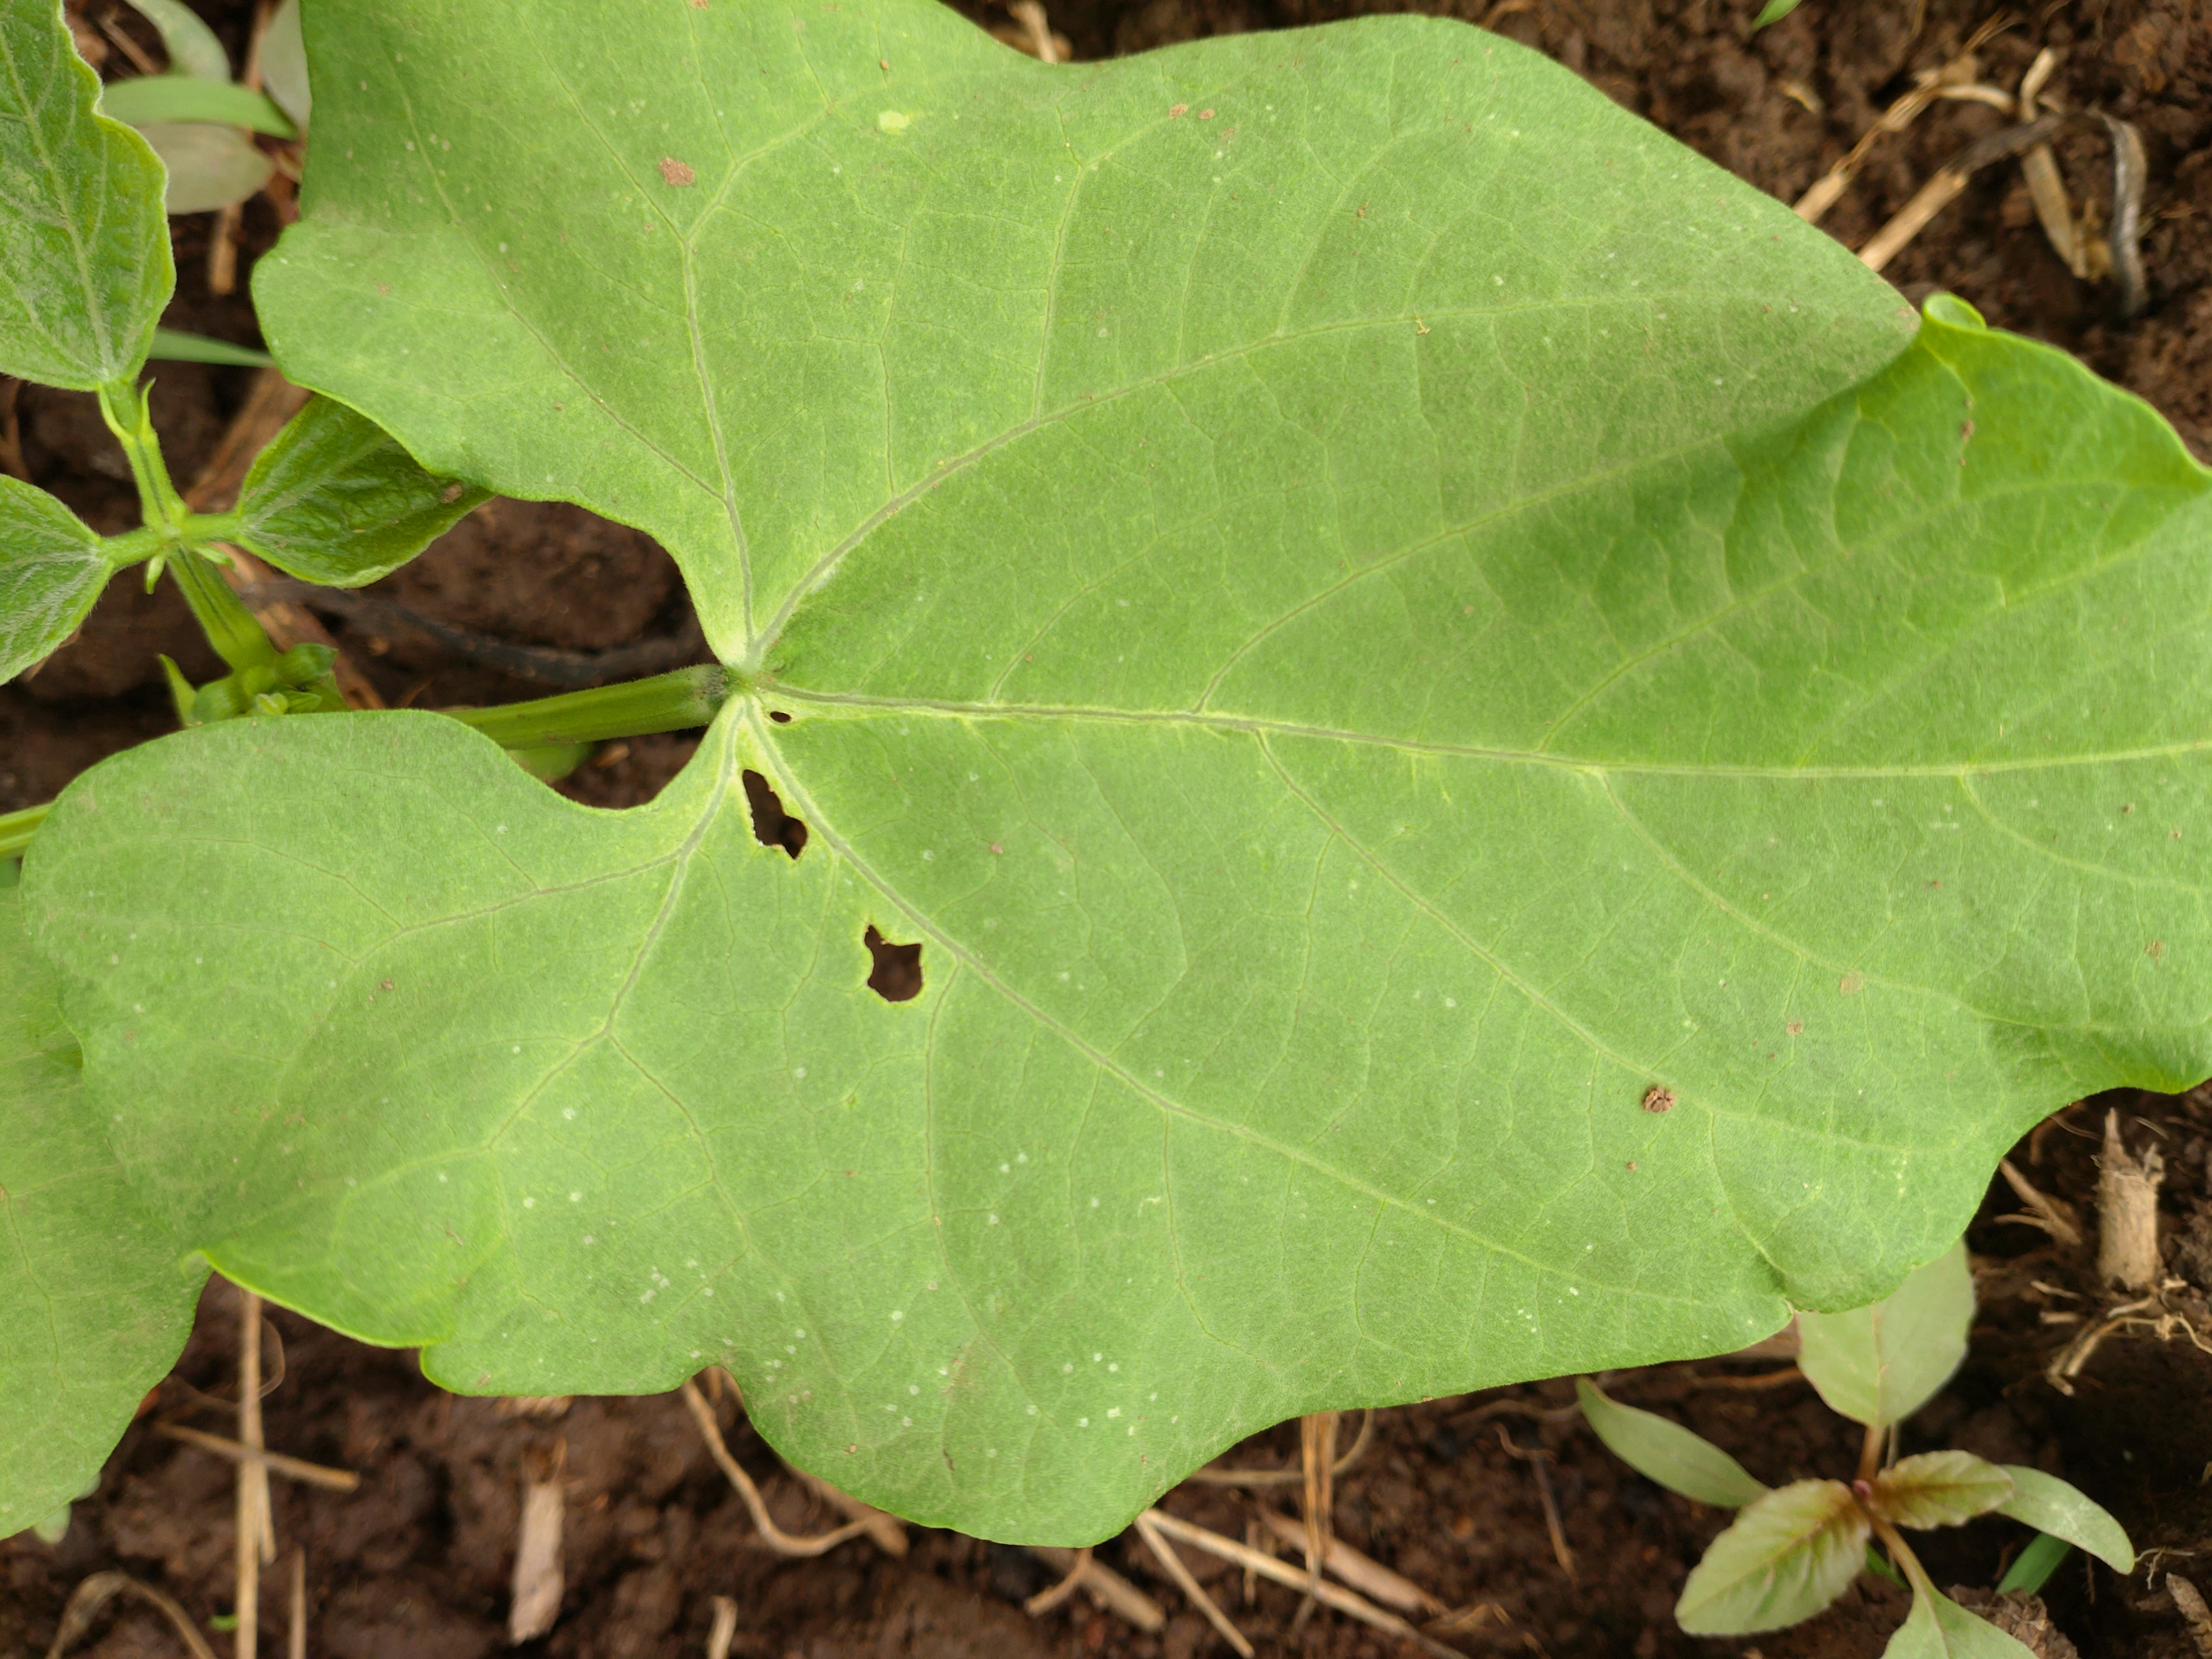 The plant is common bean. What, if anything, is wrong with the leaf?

healthy
